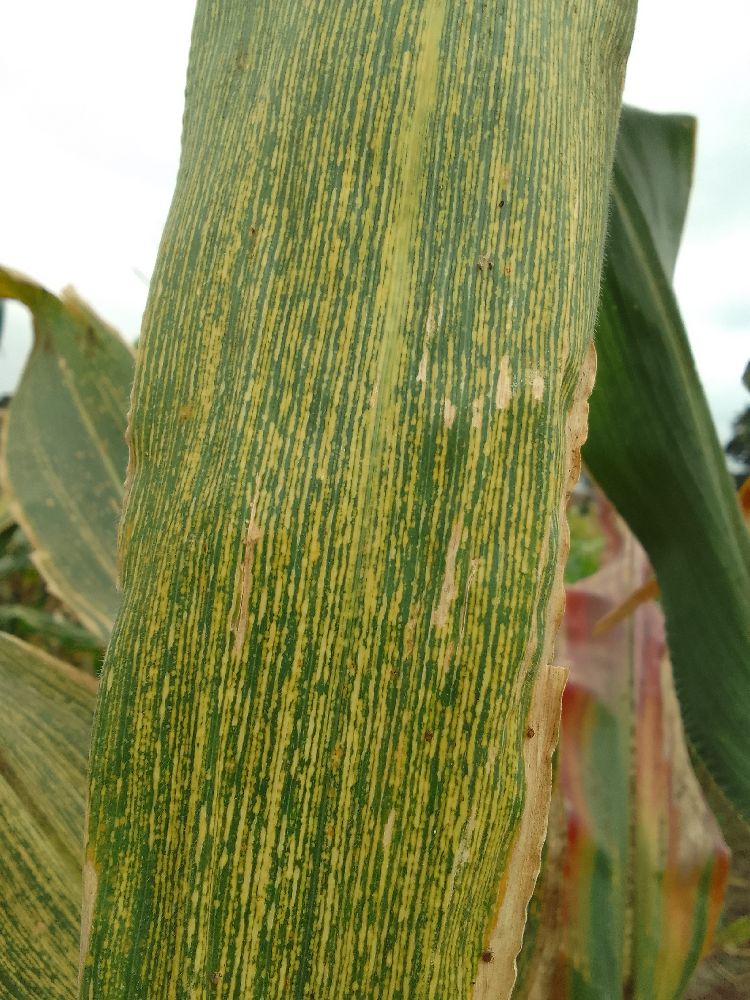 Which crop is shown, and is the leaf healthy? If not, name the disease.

maize, maize streak virus
